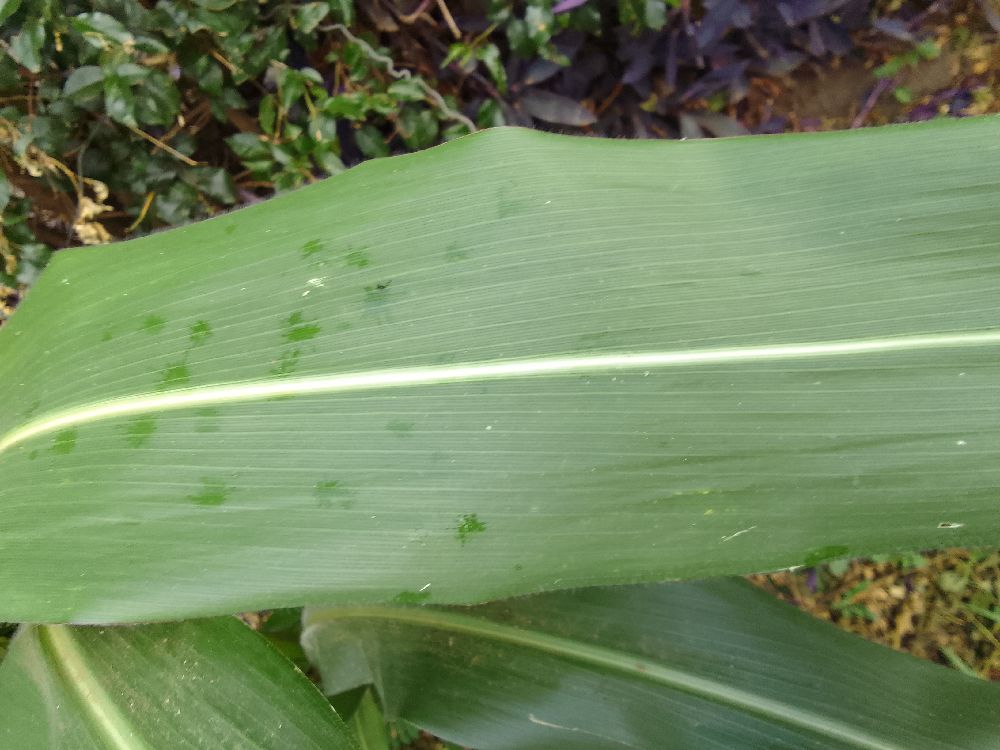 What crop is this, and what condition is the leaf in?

maize, healthy
